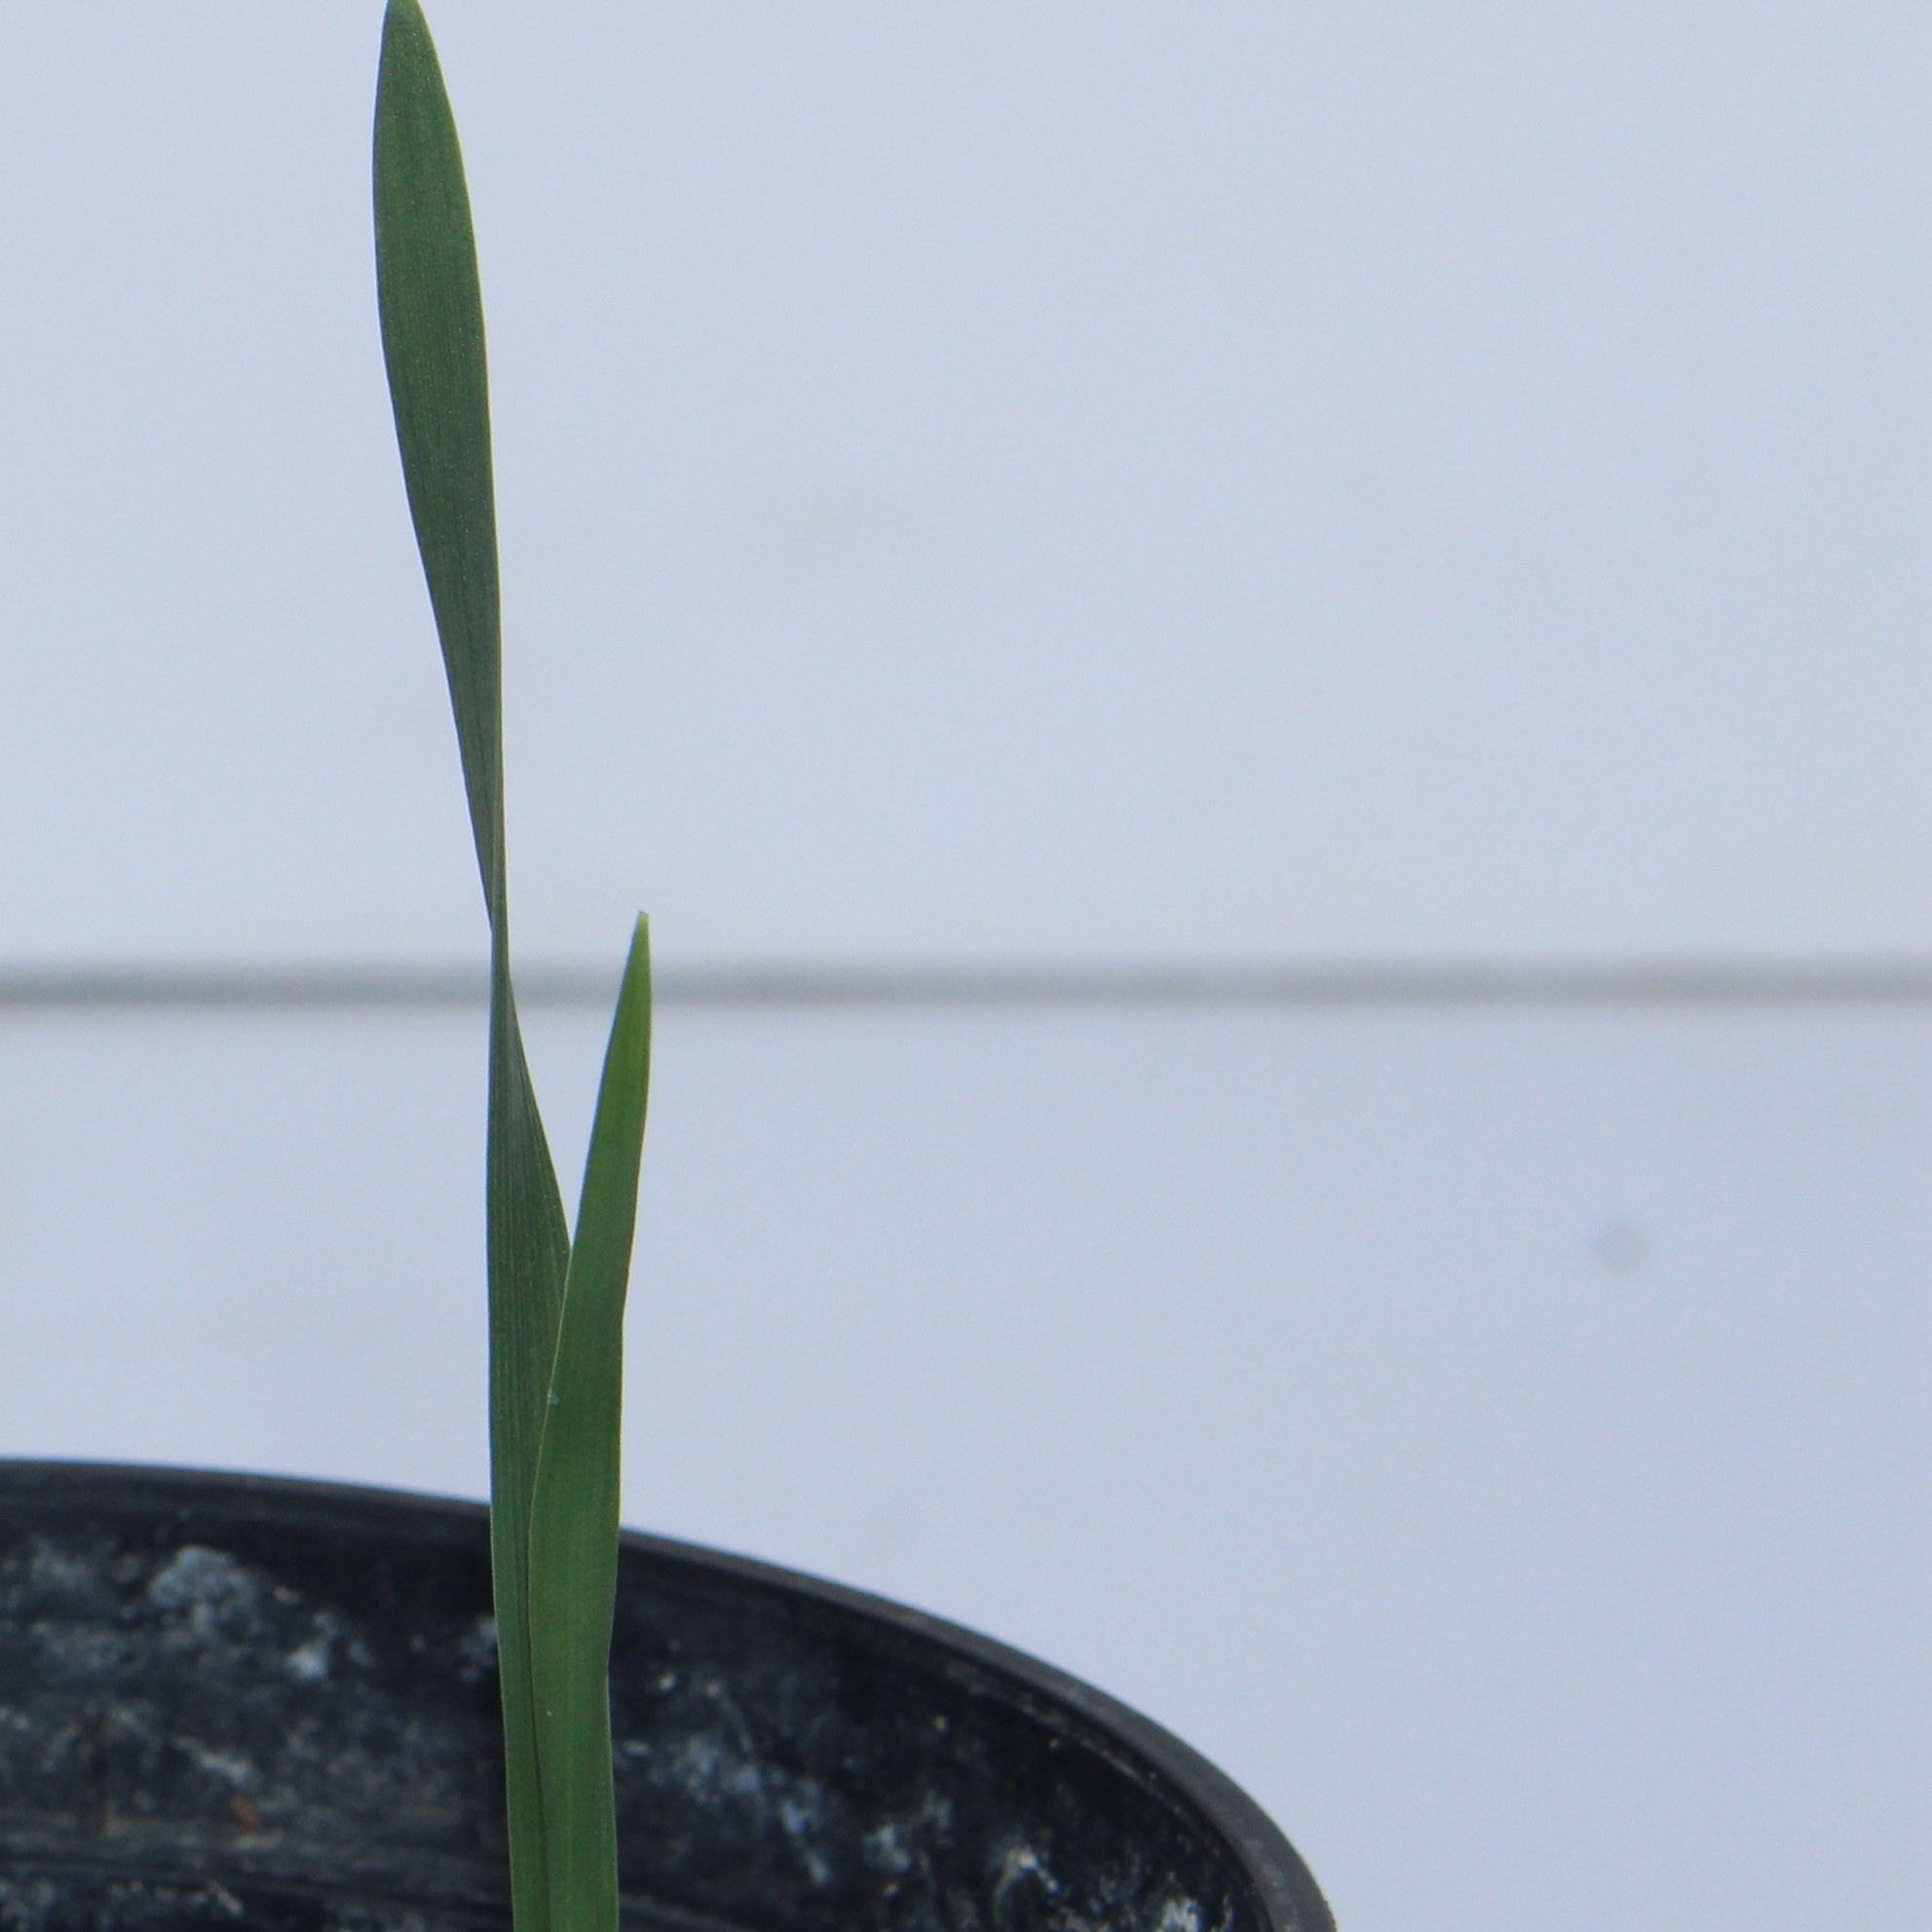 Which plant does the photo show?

Avena sterilis
